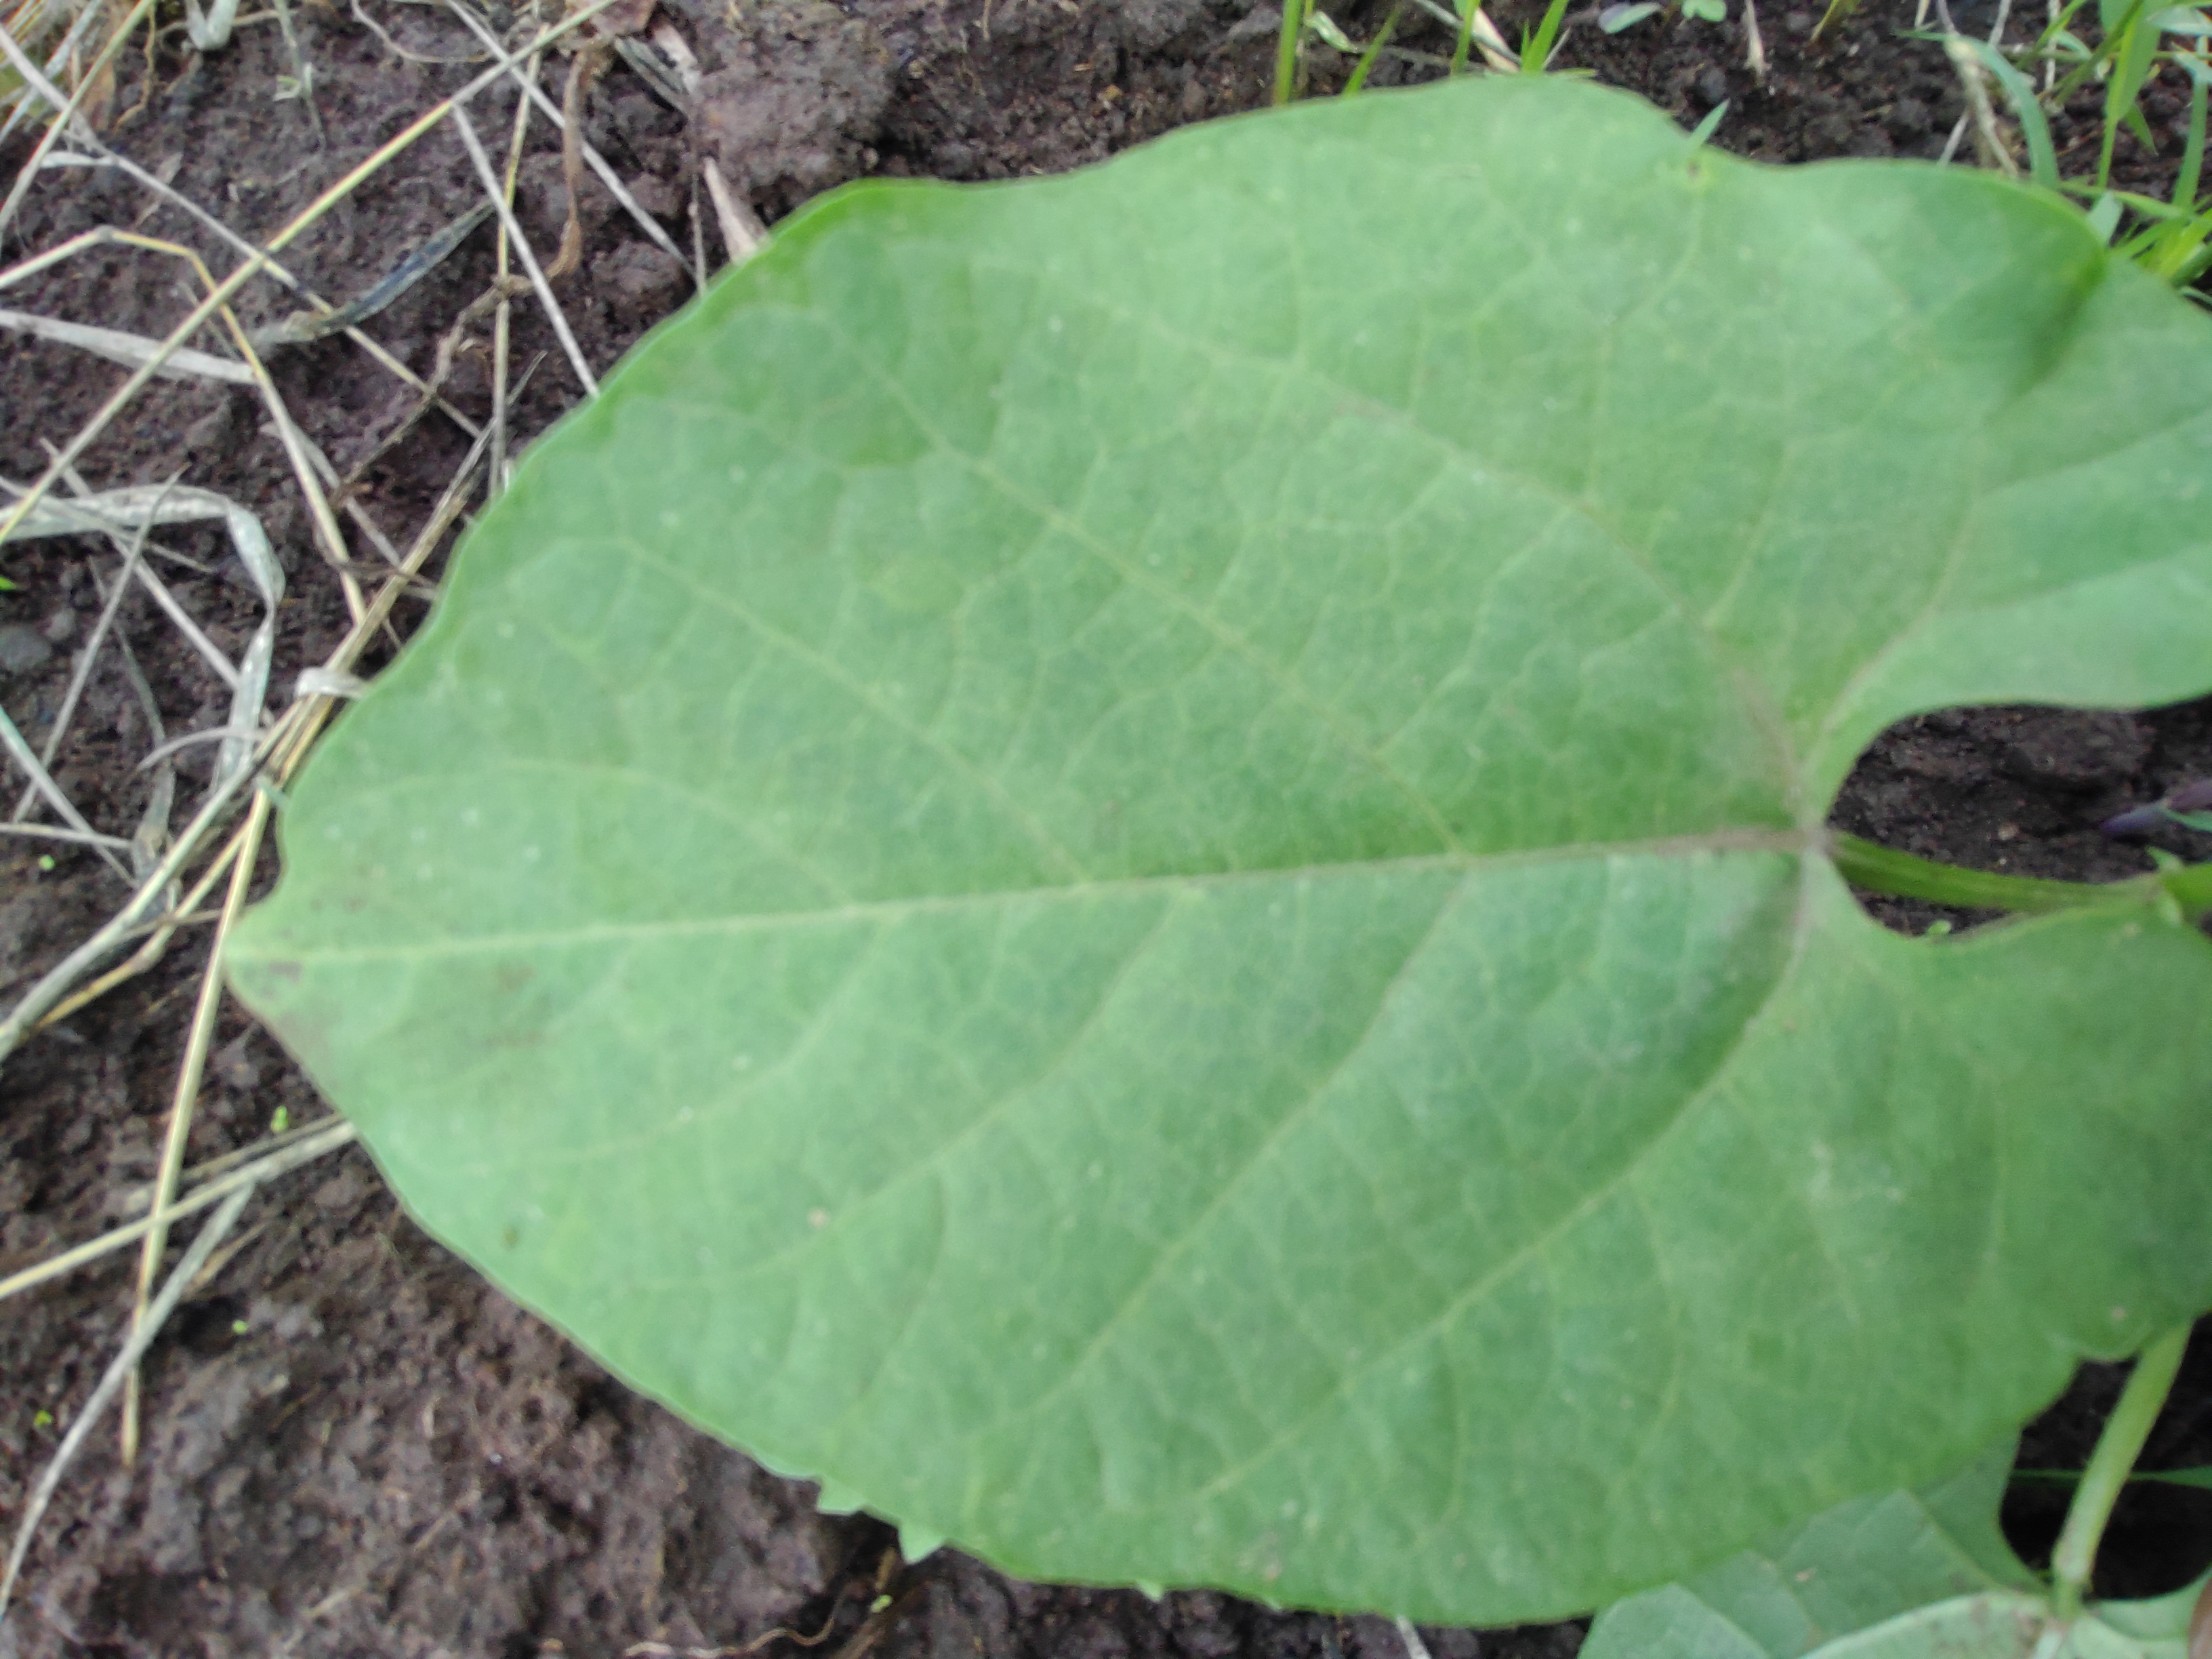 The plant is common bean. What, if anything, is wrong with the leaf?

healthy
